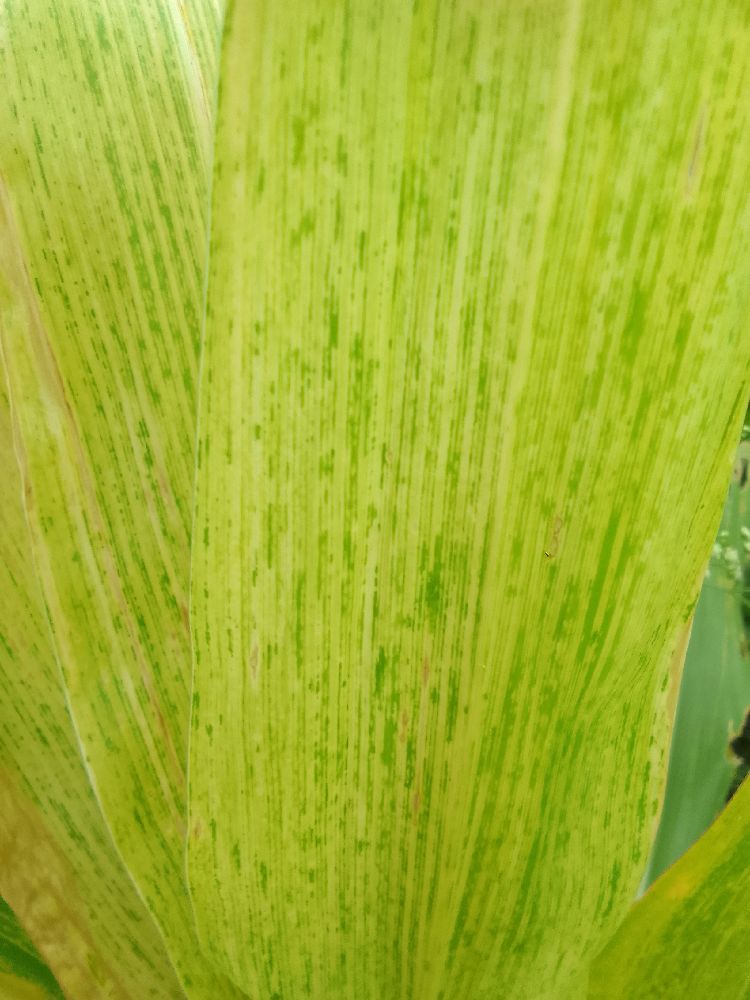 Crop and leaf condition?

maize, maize lethal necrosis
